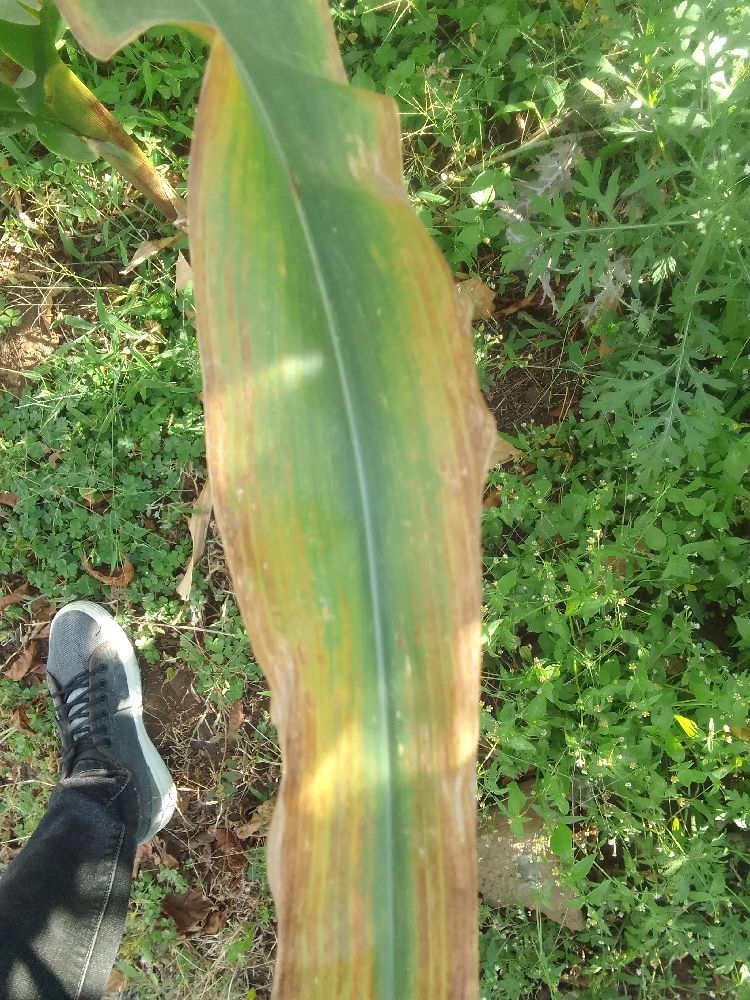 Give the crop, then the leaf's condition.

maize, maize lethal necrosis
